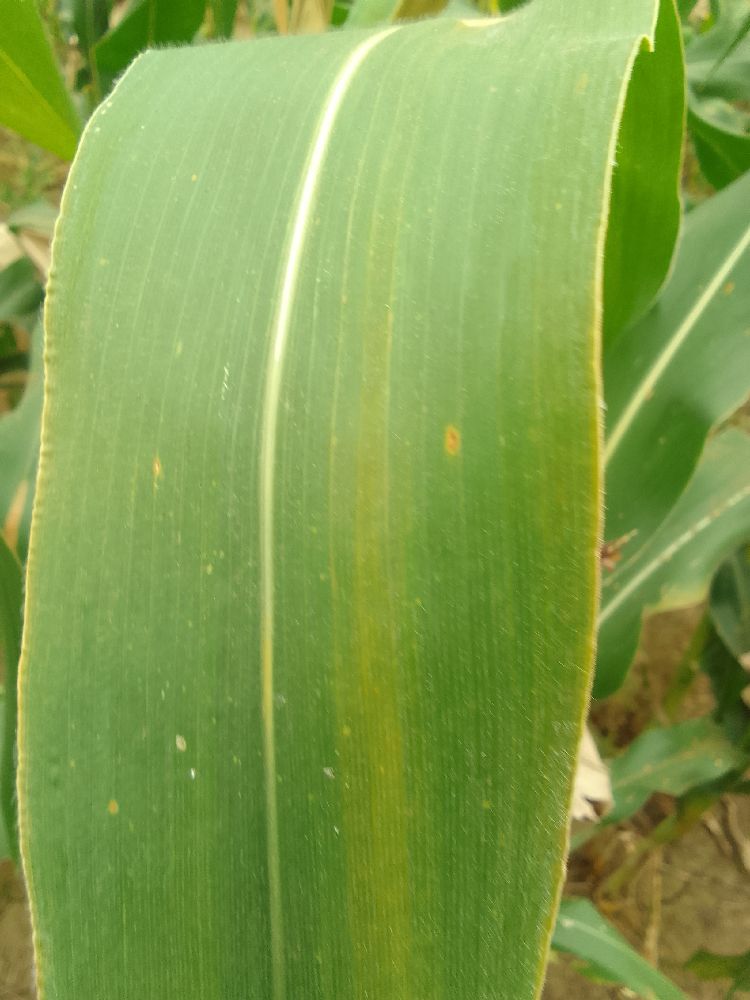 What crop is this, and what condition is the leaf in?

maize, healthy
